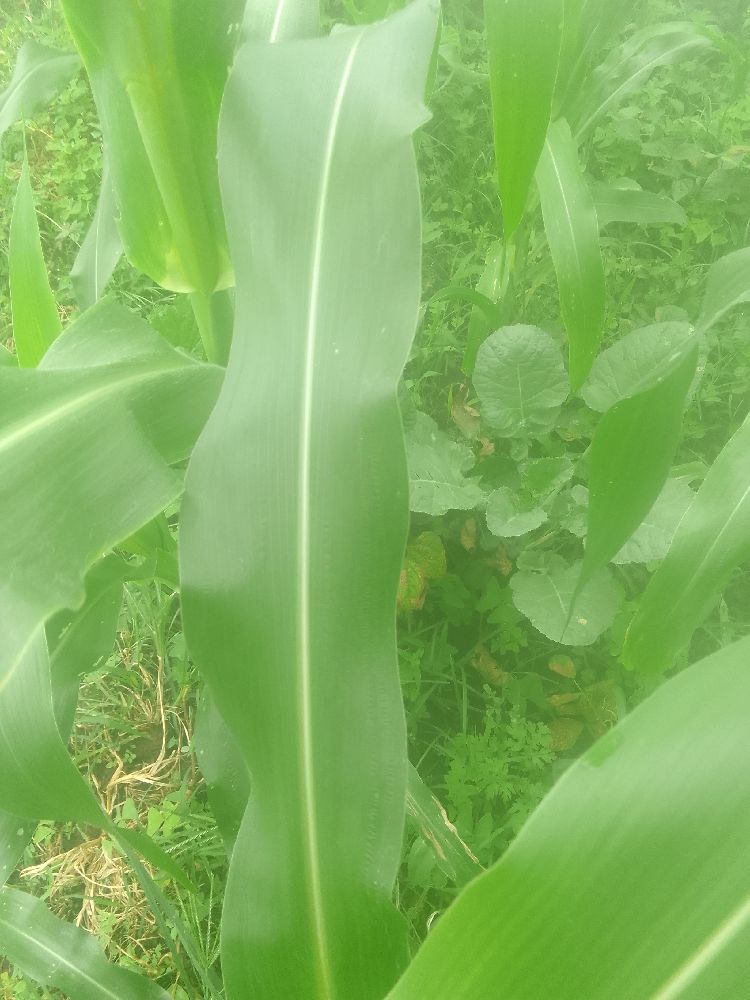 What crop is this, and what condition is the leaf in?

maize, healthy
